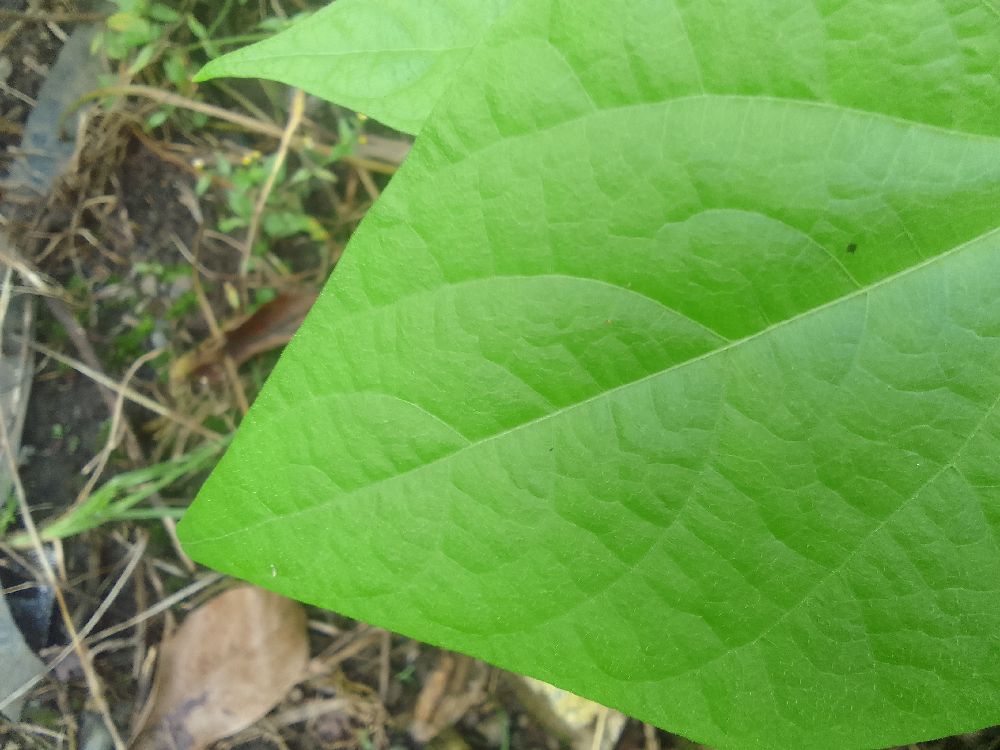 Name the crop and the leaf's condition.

common bean, healthy
